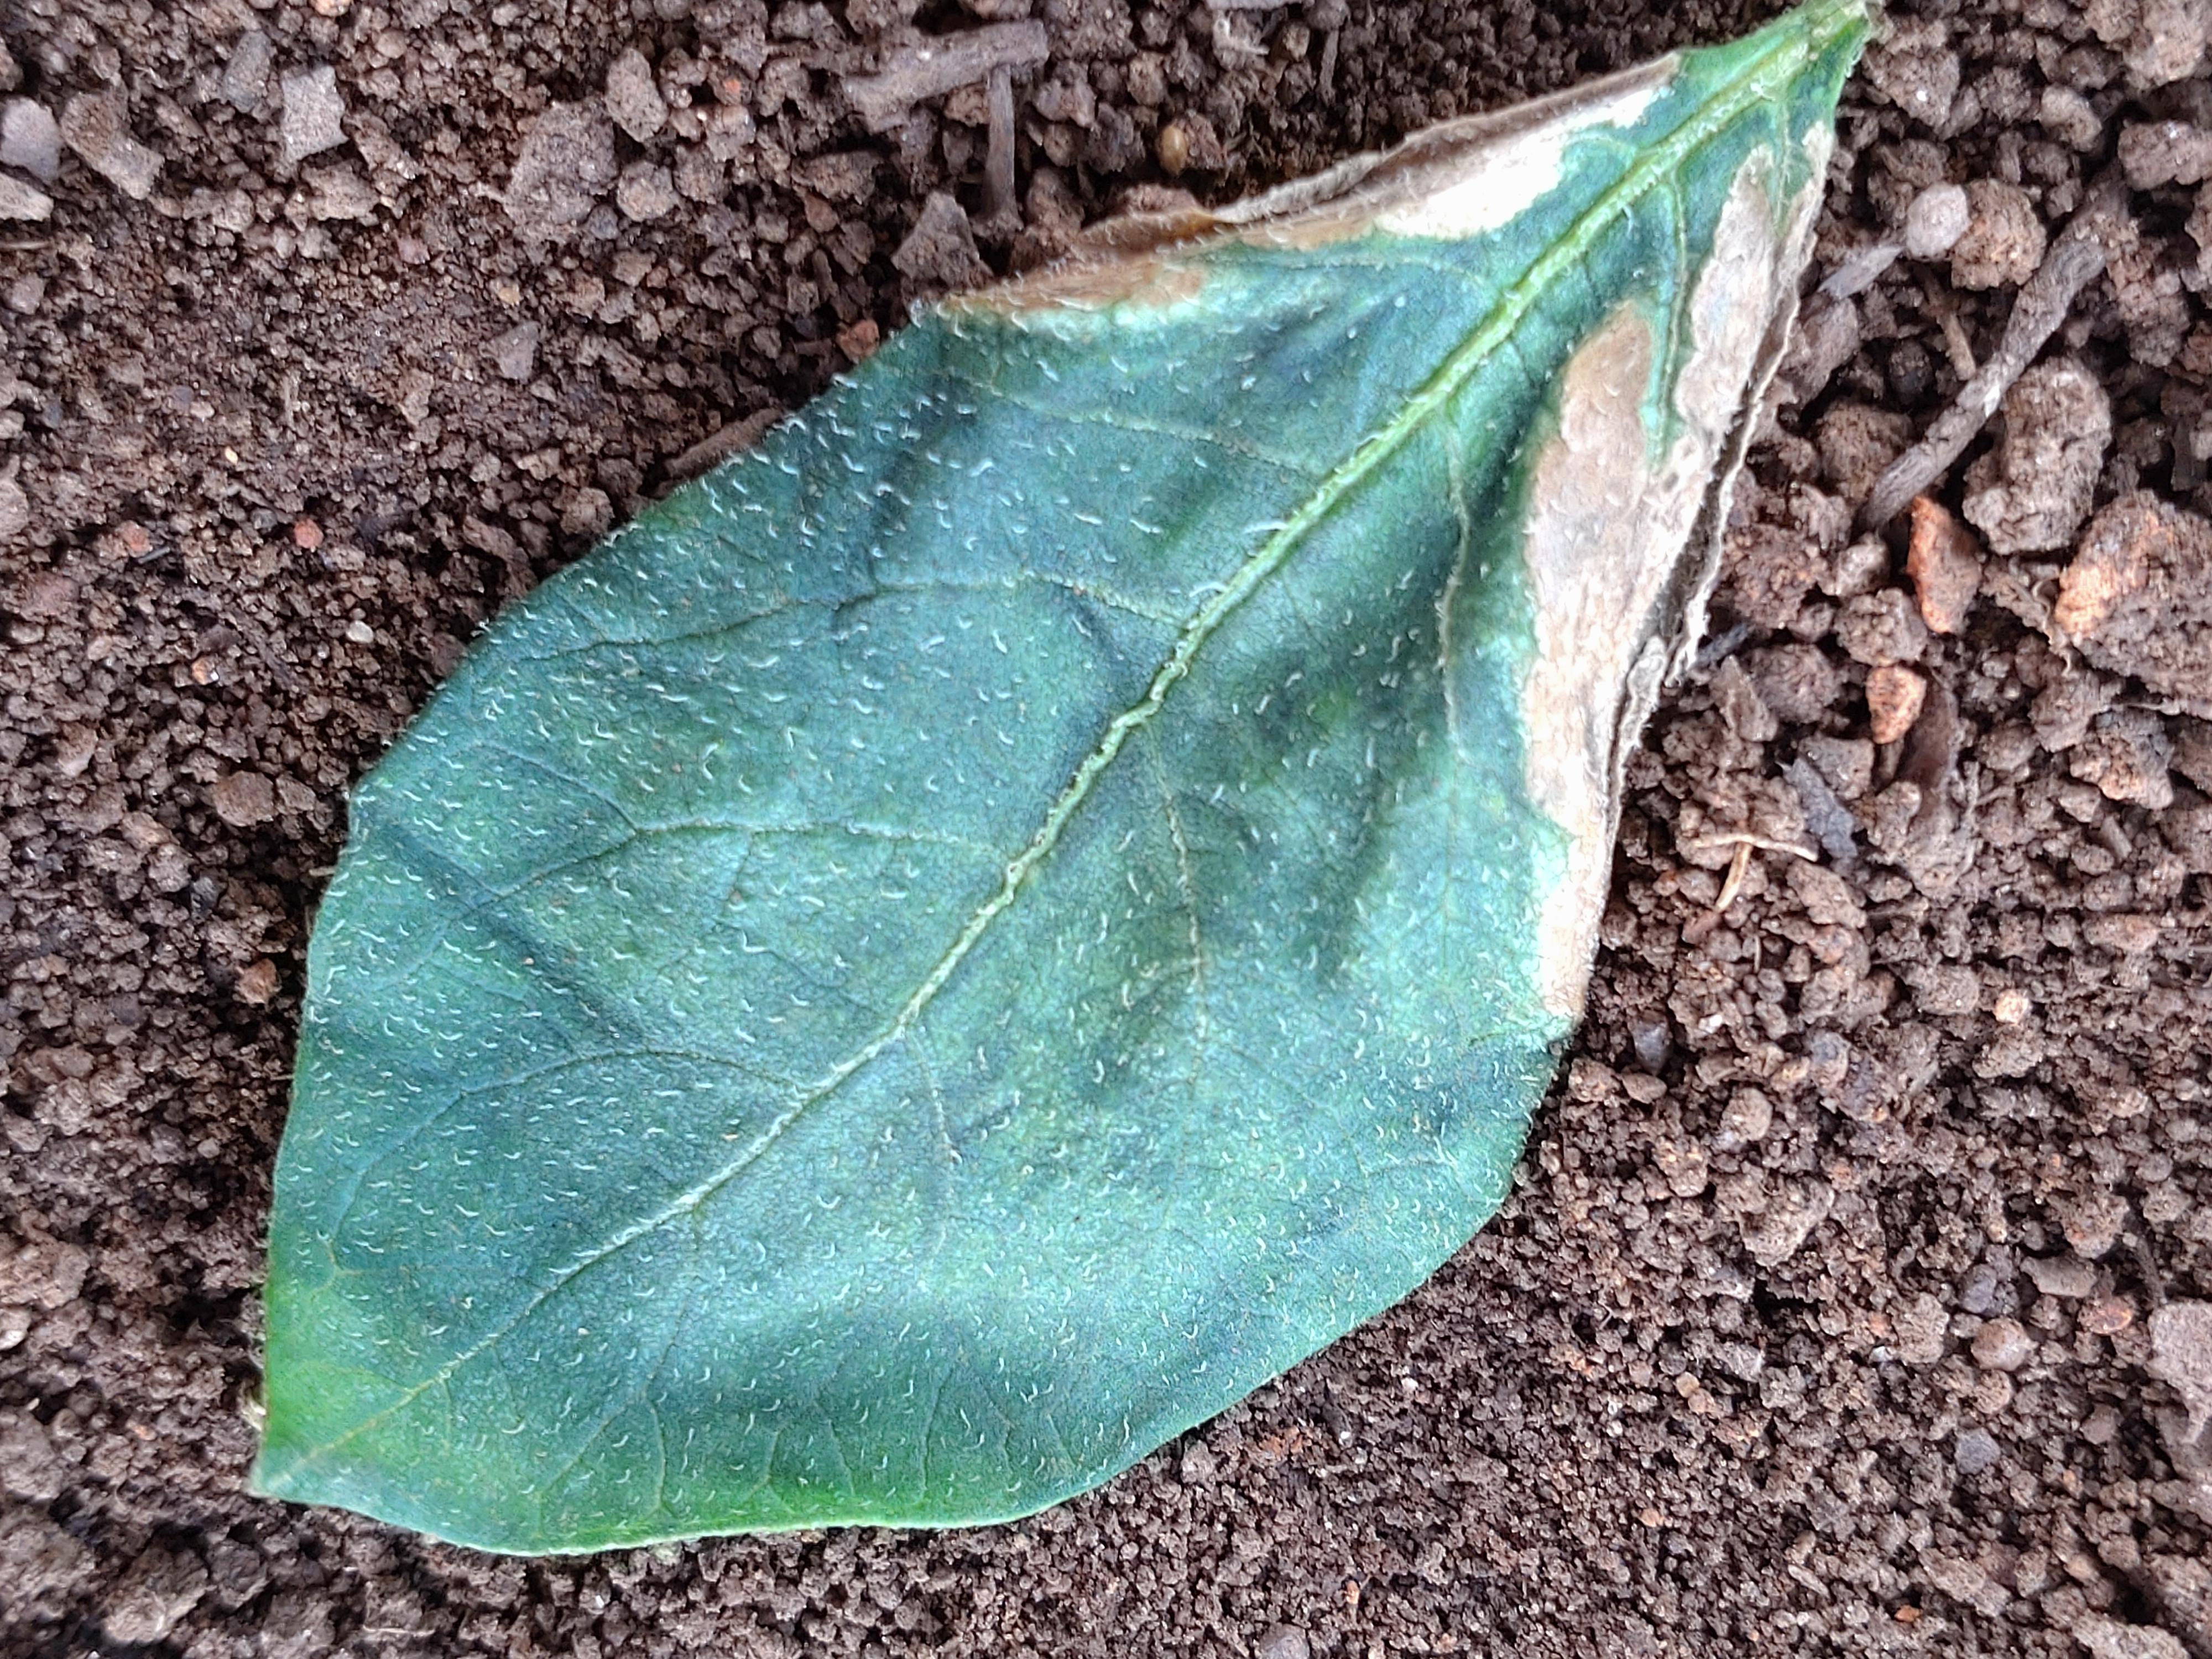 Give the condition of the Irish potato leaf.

early blight
